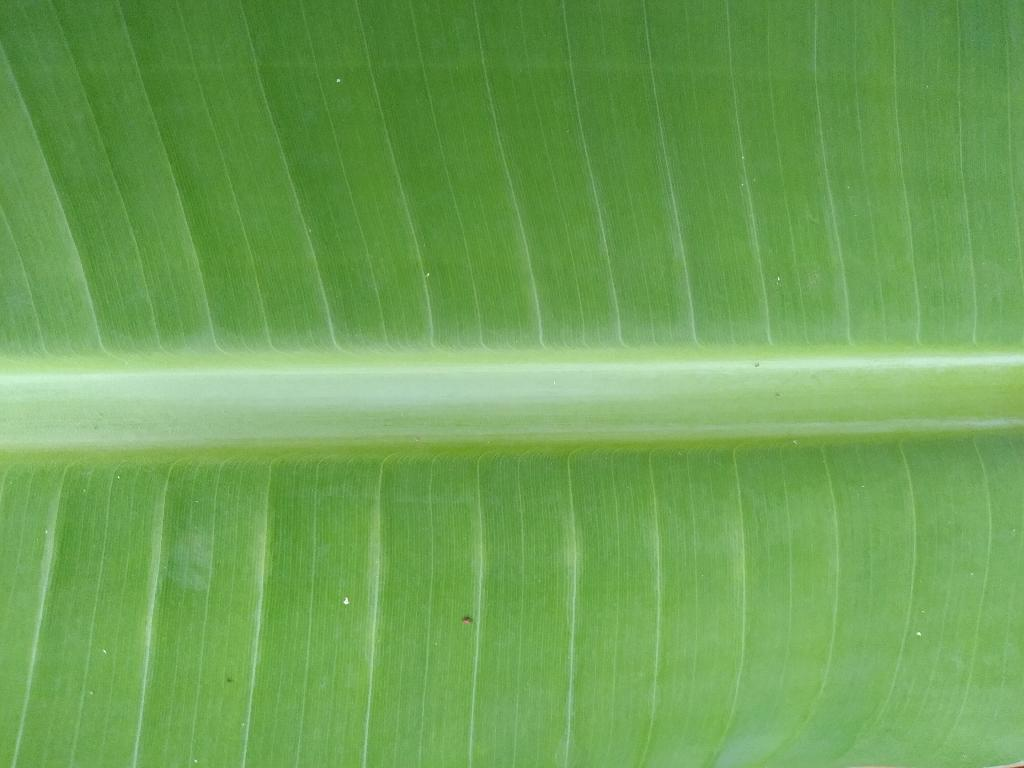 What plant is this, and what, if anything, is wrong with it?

banana, healthy
